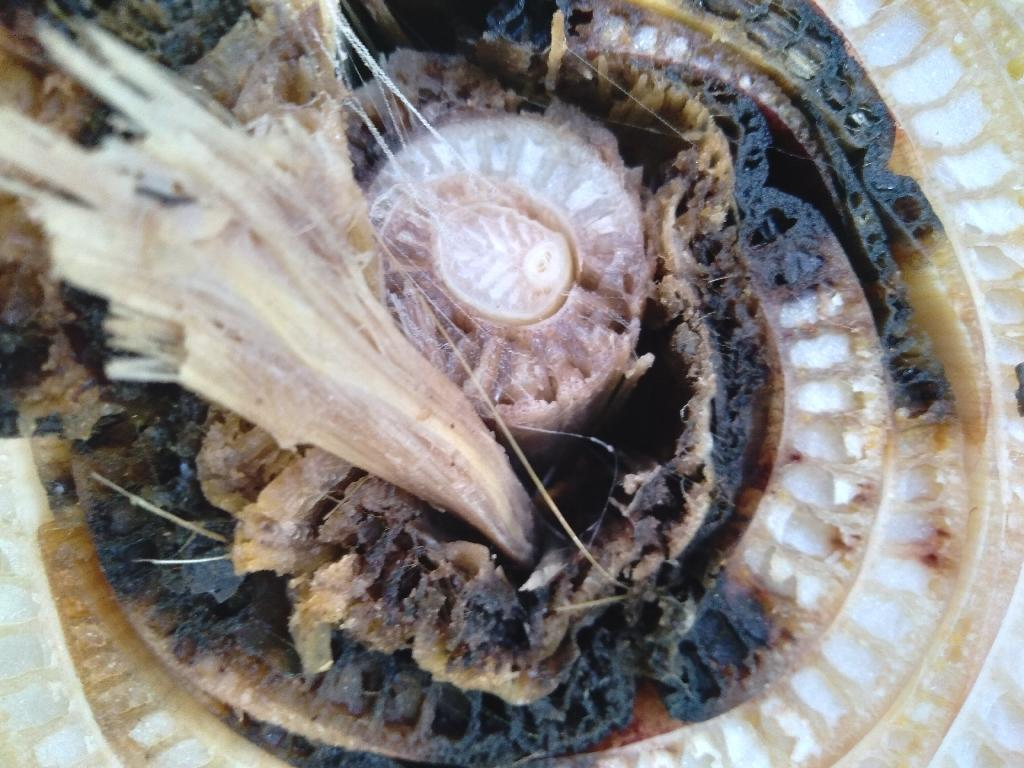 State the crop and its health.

banana, fusarium wilt race 1
